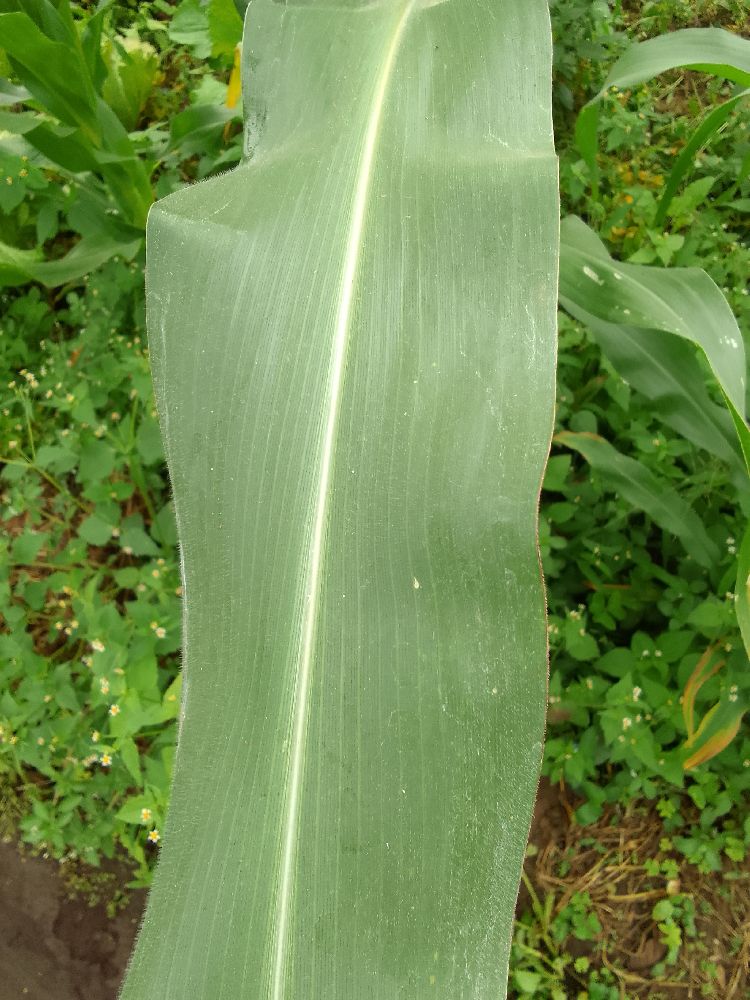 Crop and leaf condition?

maize, healthy
